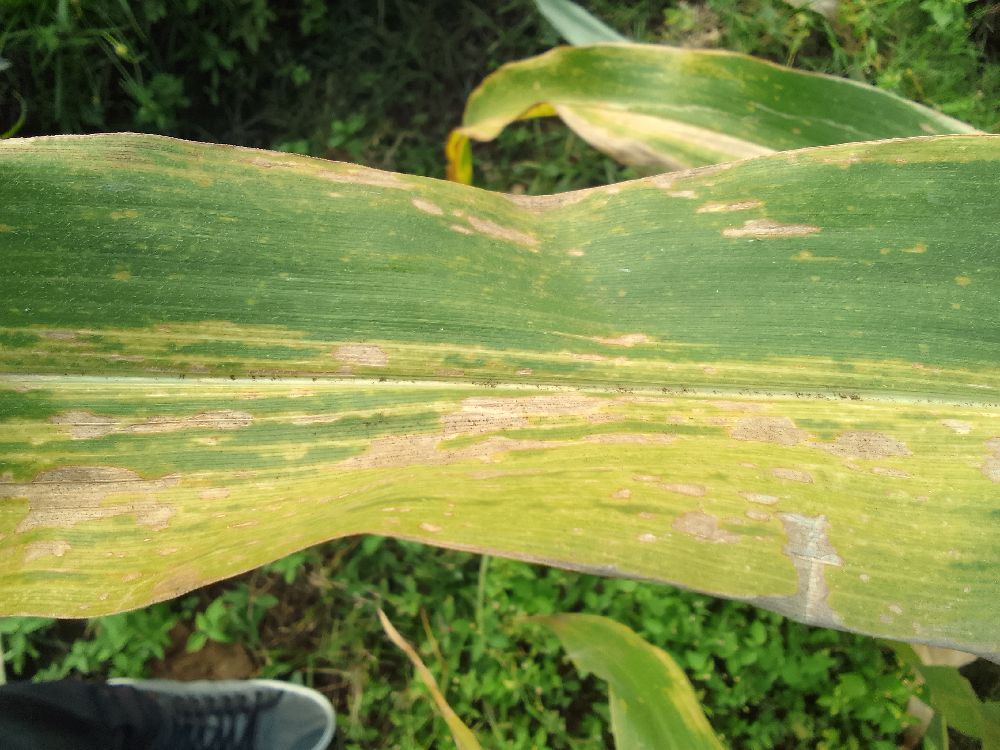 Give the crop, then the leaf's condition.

maize, maize lethal necrosis
